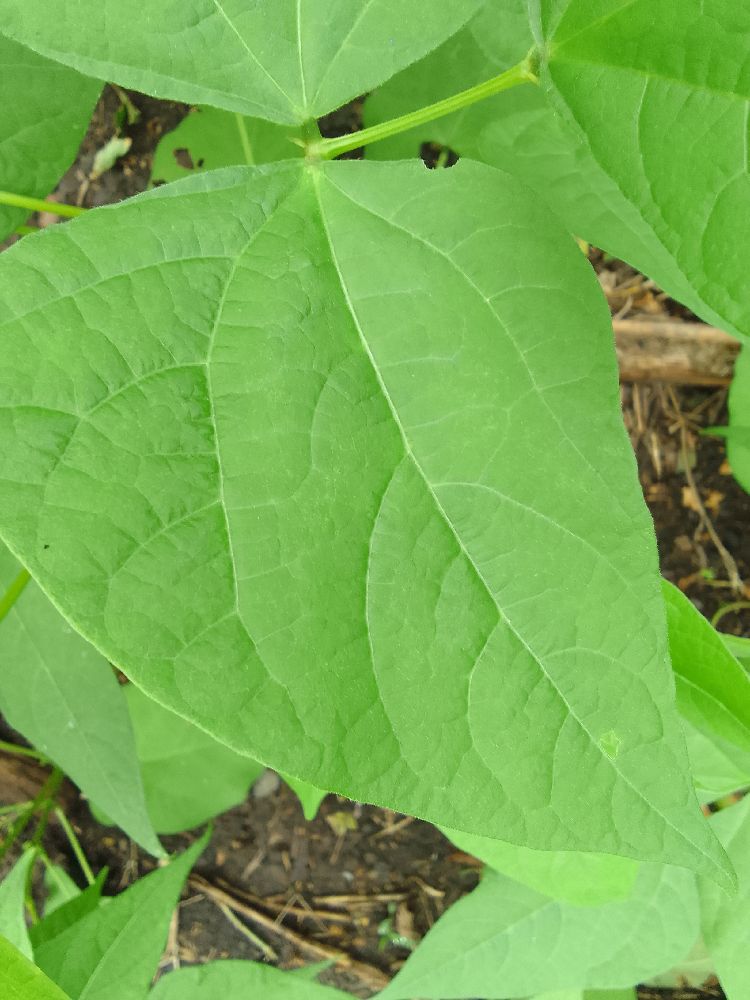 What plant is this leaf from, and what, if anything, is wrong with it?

common bean, healthy
